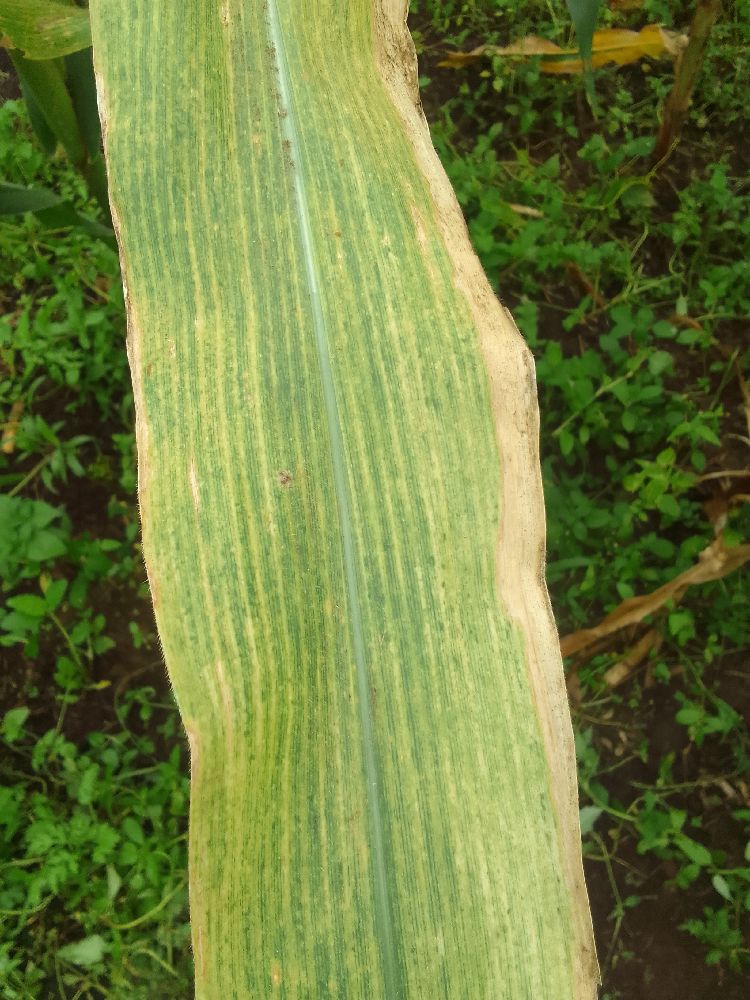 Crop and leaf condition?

maize, maize lethal necrosis
